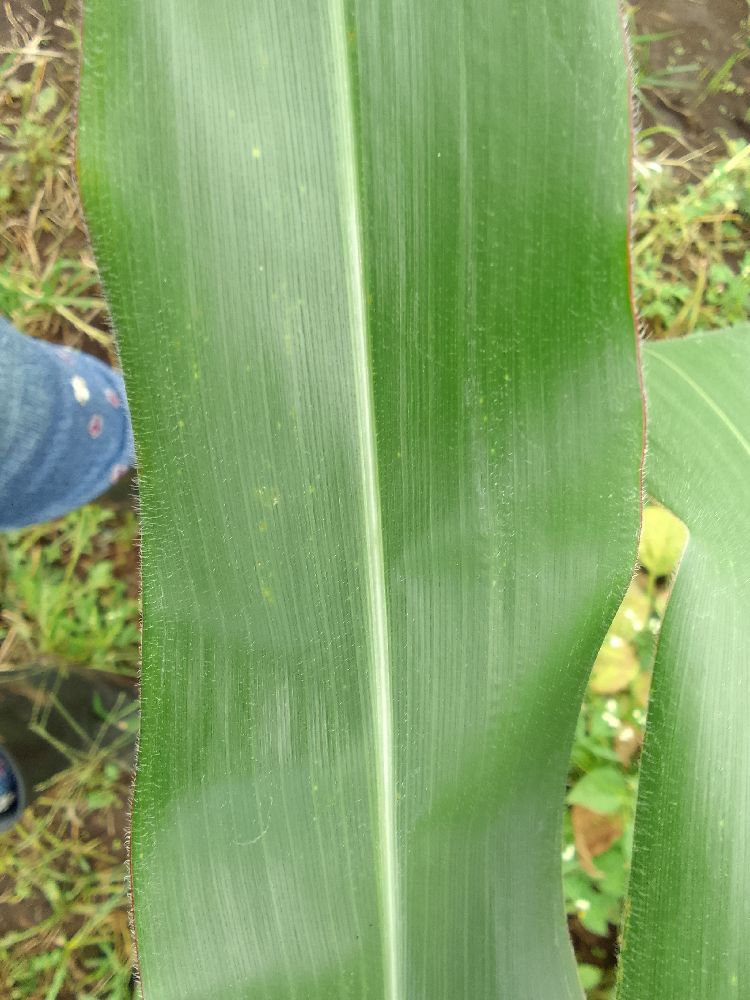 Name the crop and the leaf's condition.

maize, healthy
